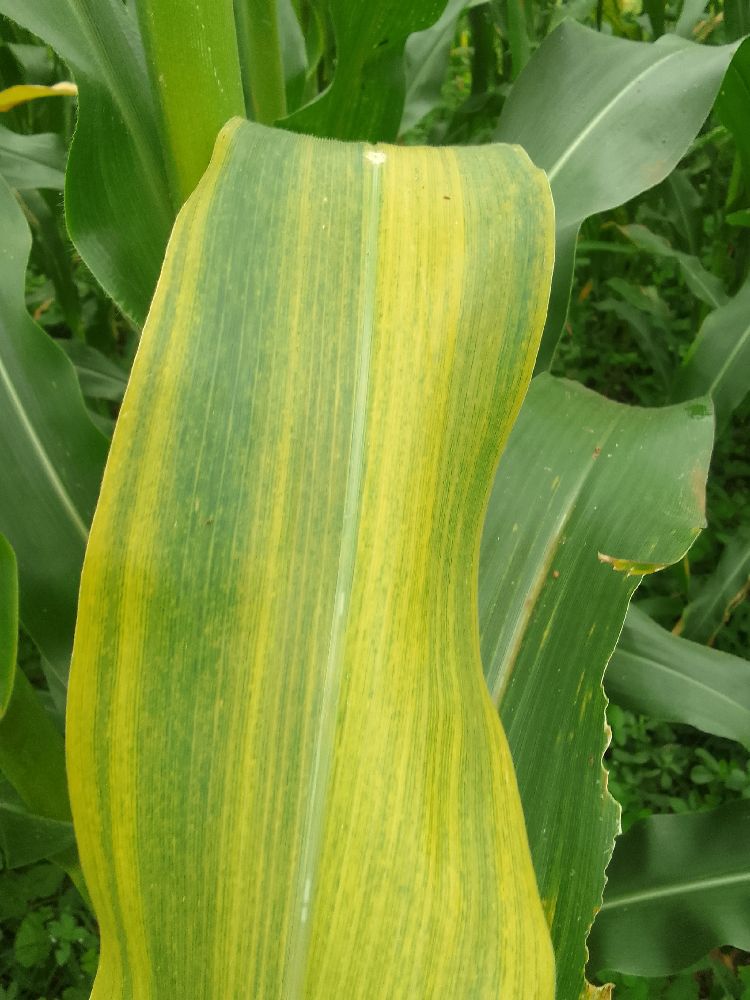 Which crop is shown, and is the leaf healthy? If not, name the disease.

maize, maize lethal necrosis
